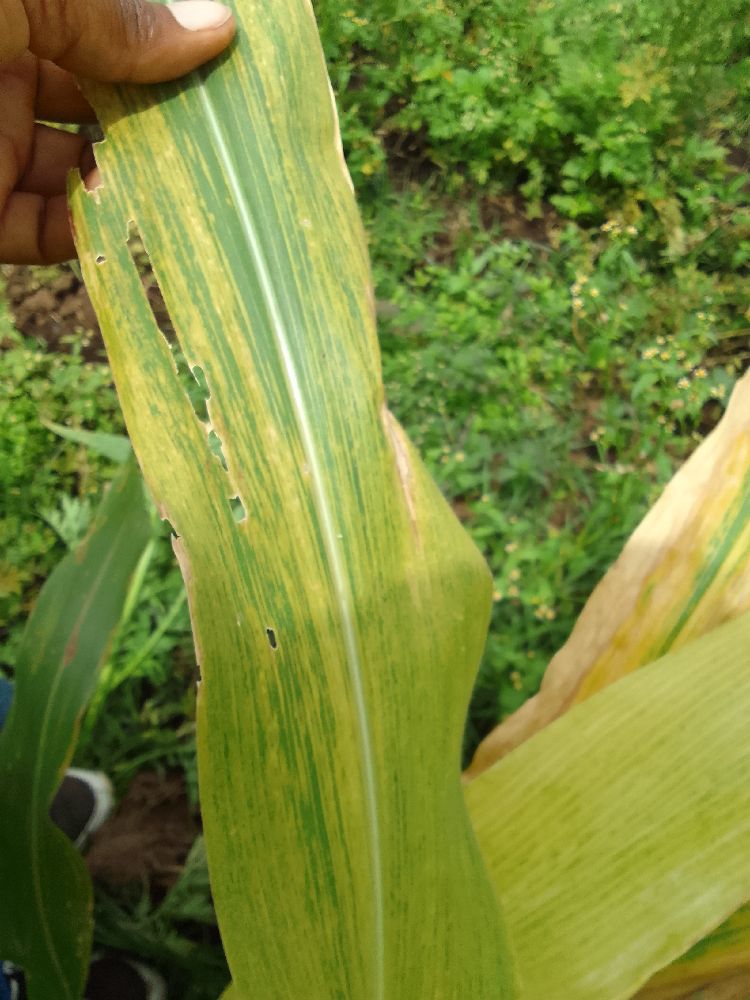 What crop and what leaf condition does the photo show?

maize, maize lethal necrosis
